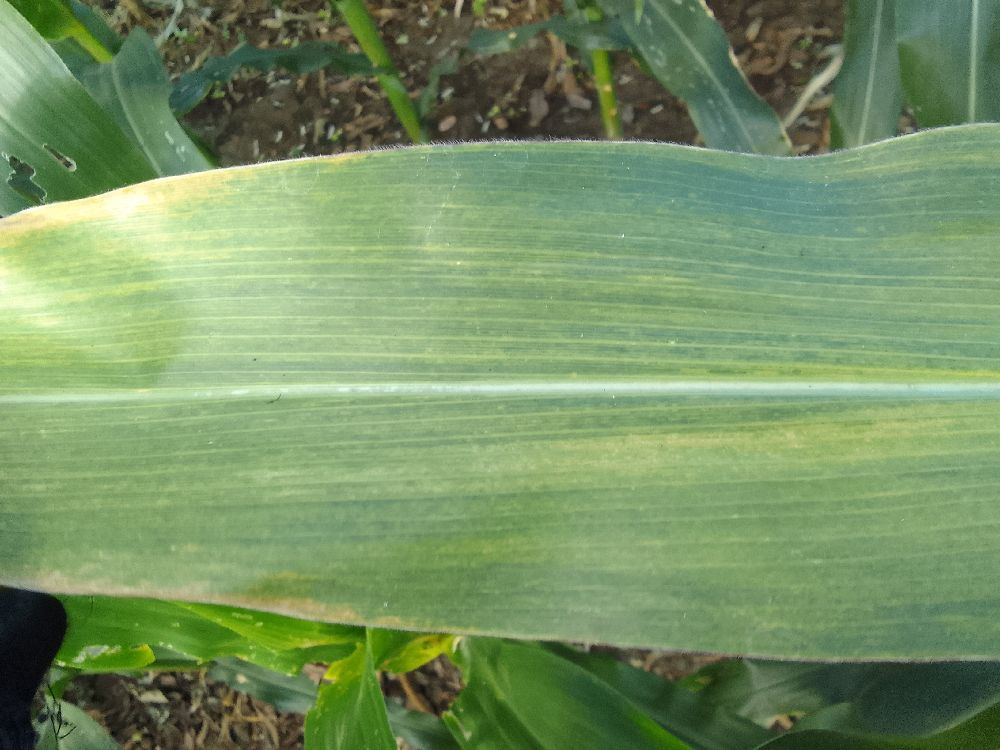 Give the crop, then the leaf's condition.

maize, maize lethal necrosis
